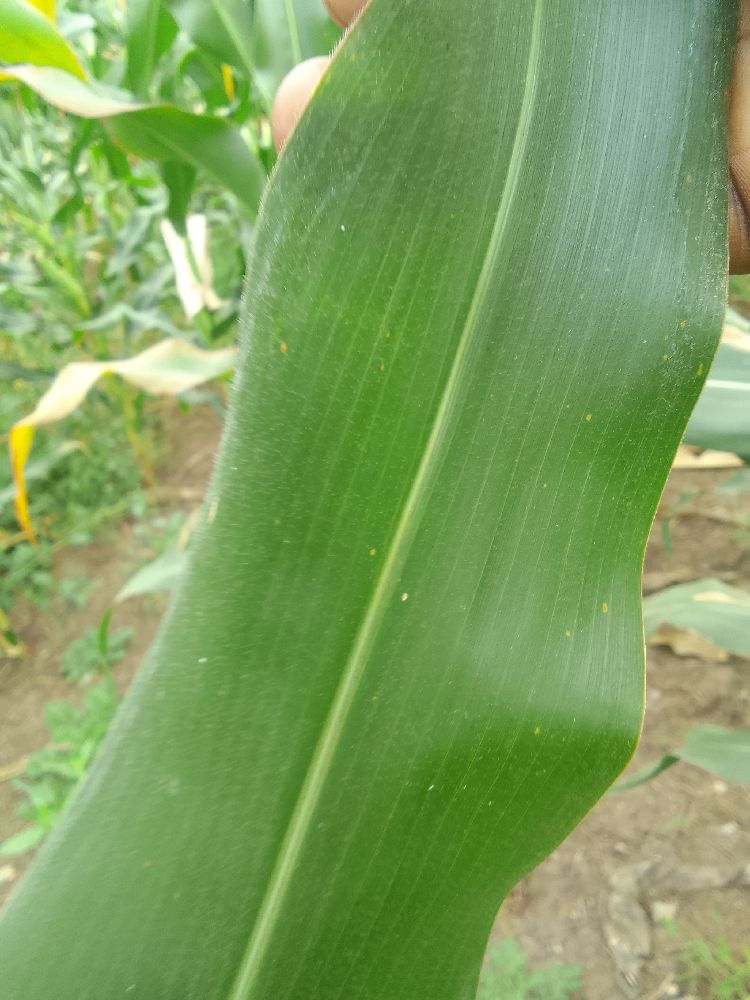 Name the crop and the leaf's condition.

maize, healthy
